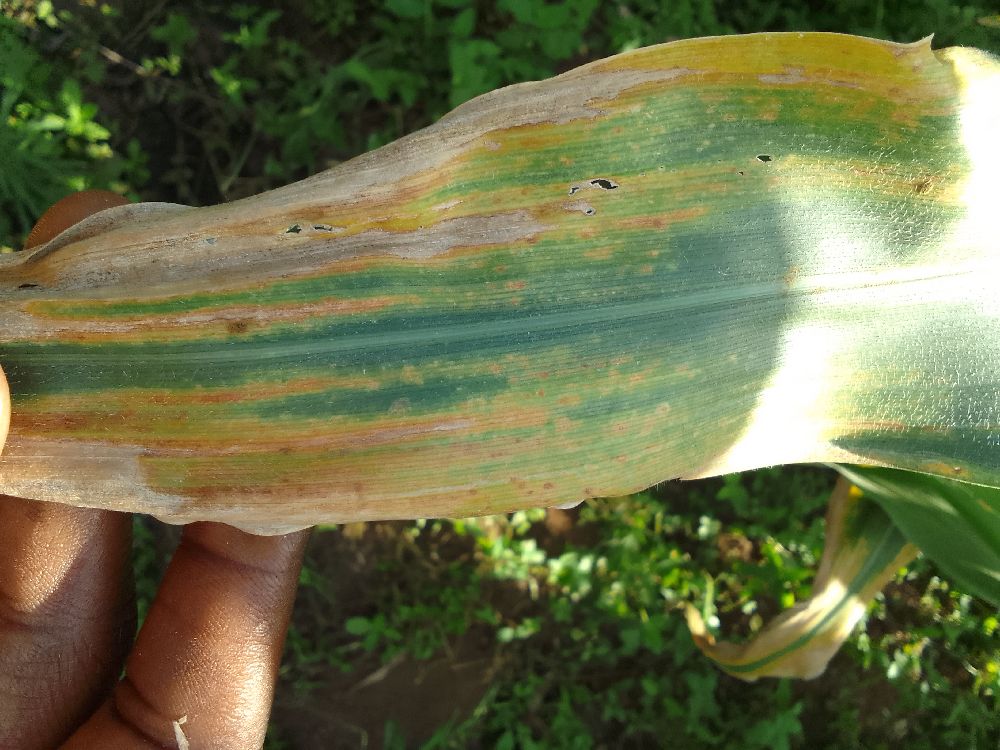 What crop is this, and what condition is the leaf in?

maize, maize lethal necrosis
